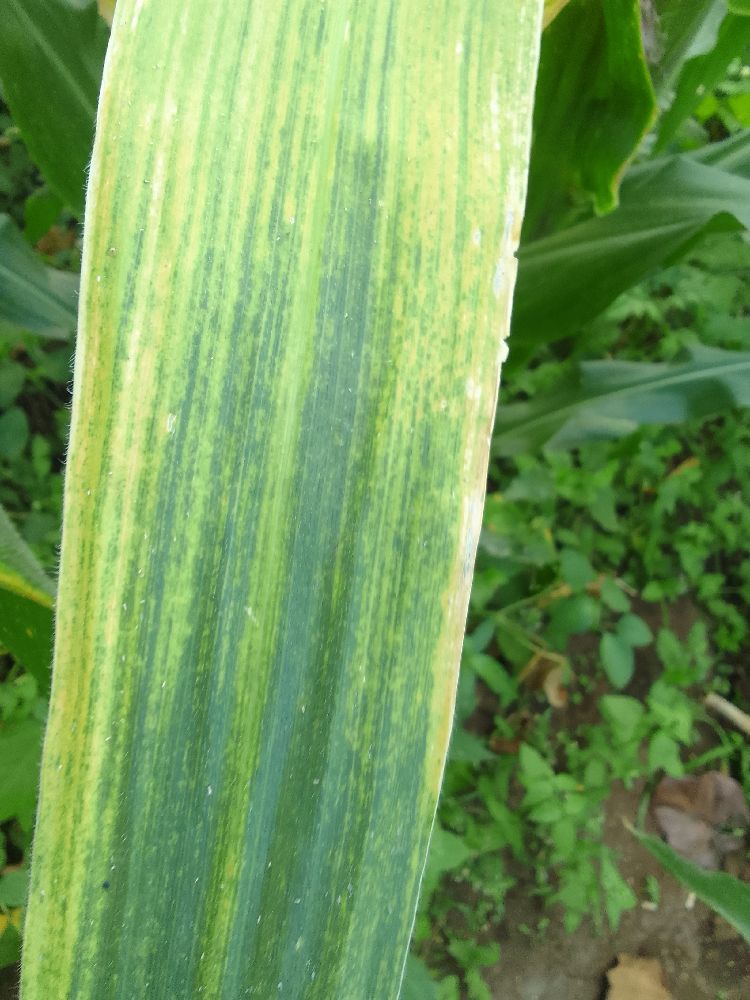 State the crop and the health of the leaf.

maize, maize lethal necrosis
